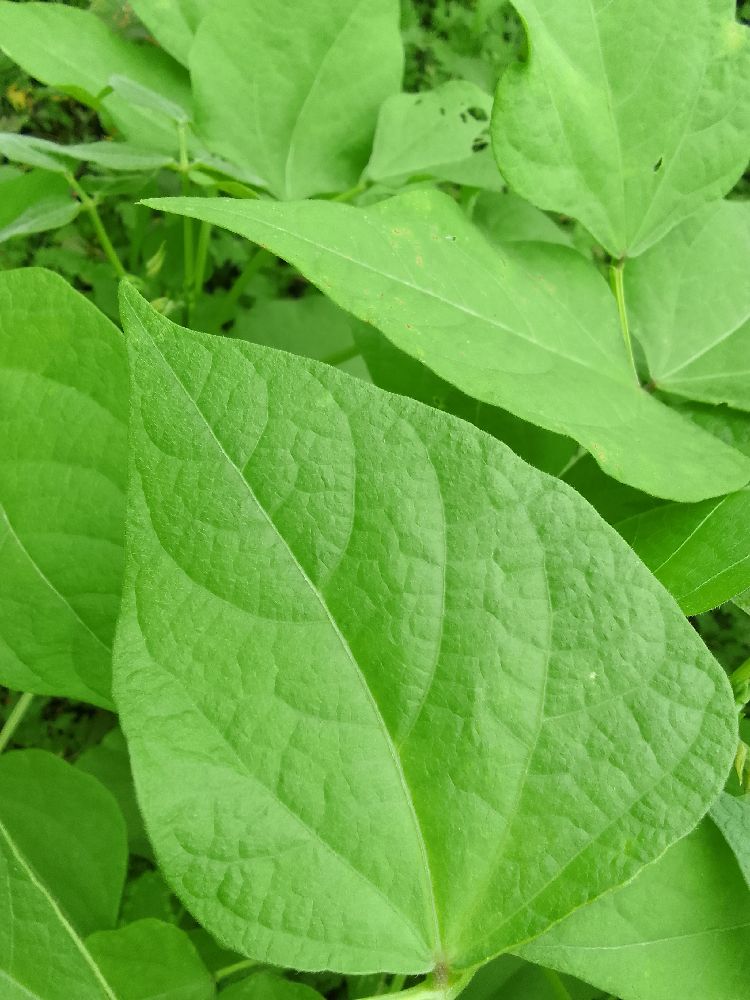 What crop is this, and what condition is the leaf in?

common bean, healthy
